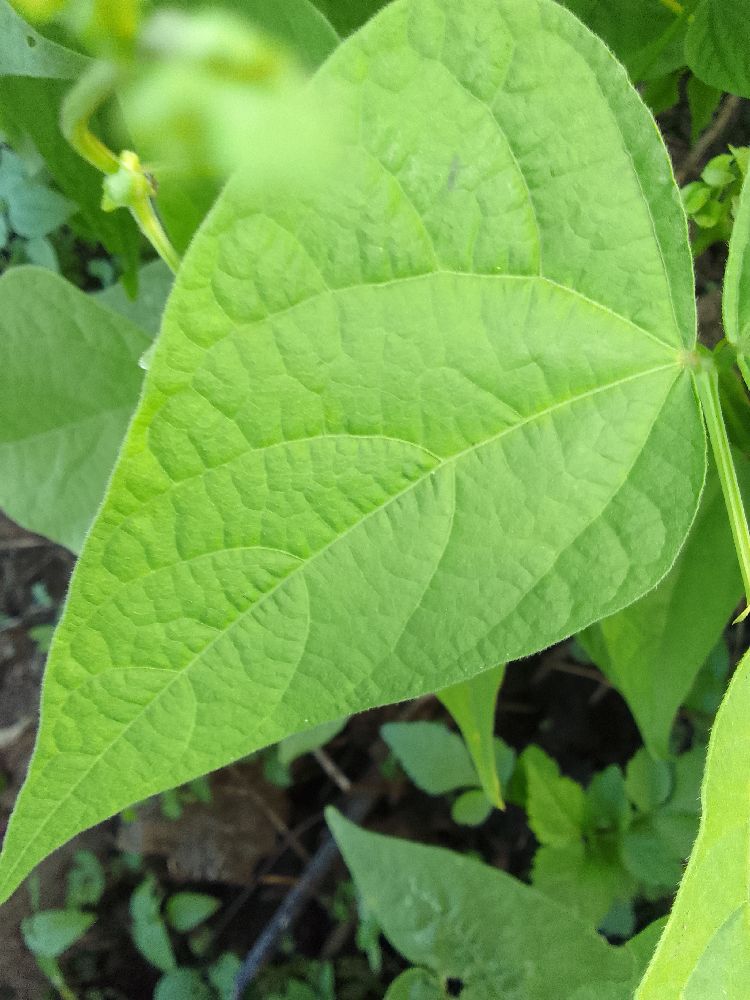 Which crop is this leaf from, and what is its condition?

common bean, healthy
